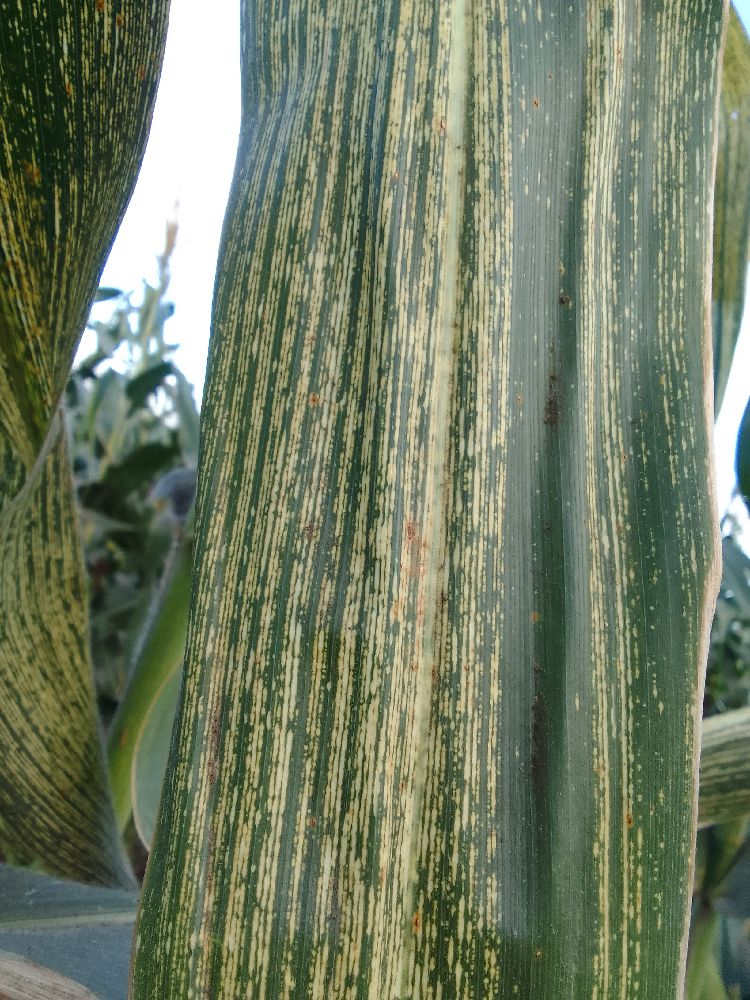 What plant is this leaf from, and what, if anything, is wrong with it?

maize, maize streak virus
